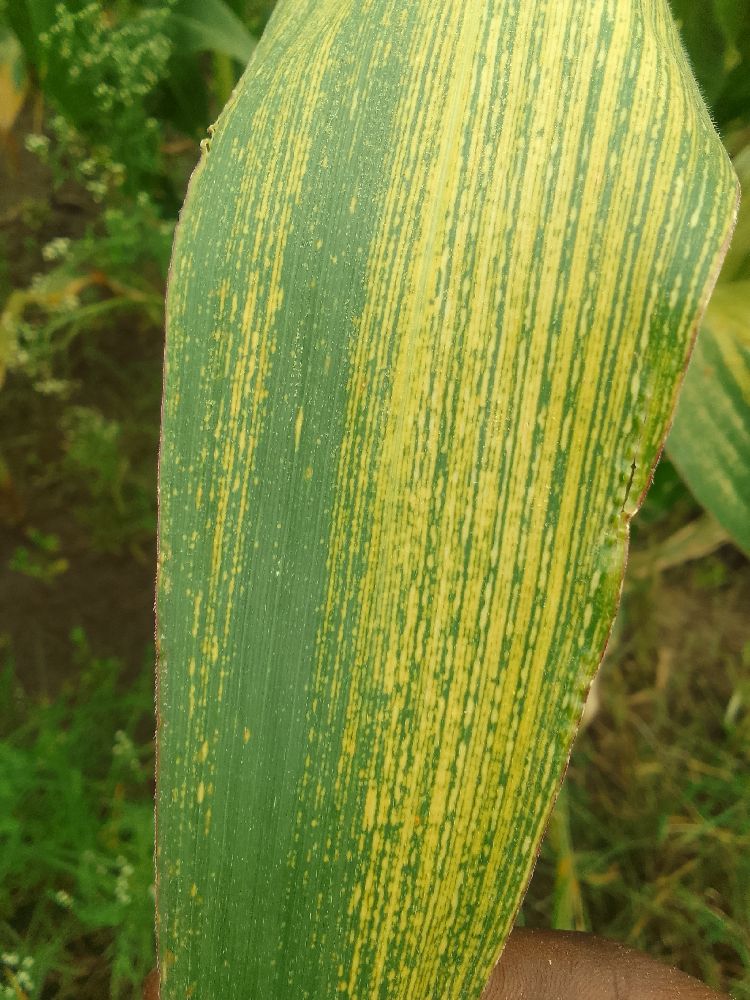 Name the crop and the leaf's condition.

maize, maize streak virus
